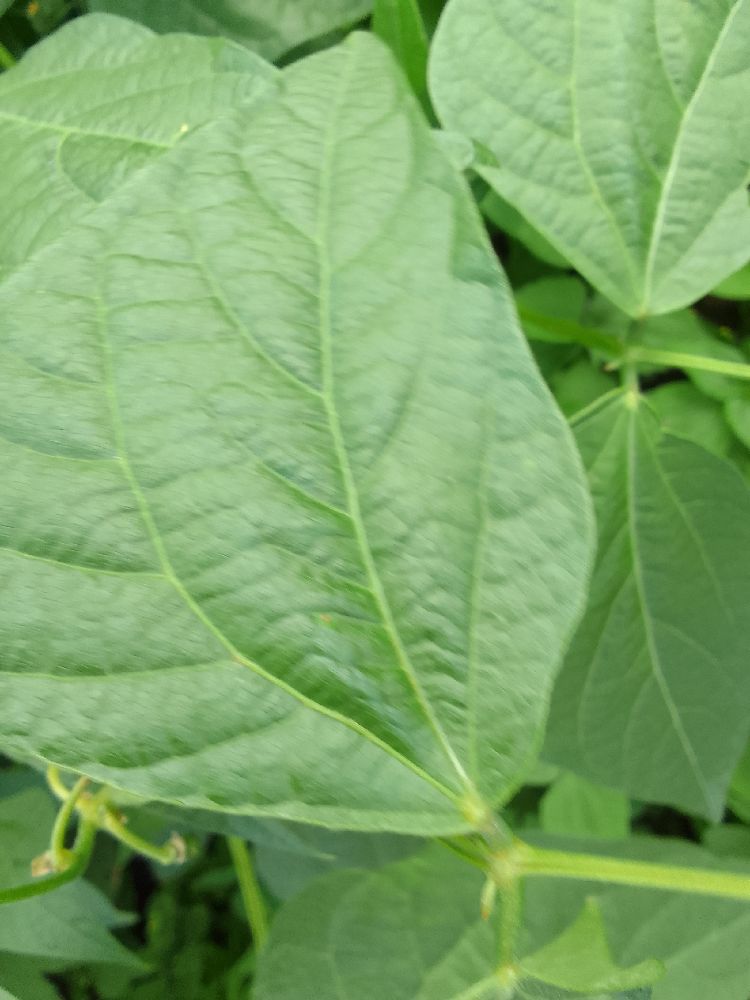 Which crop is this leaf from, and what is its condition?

common bean, healthy
